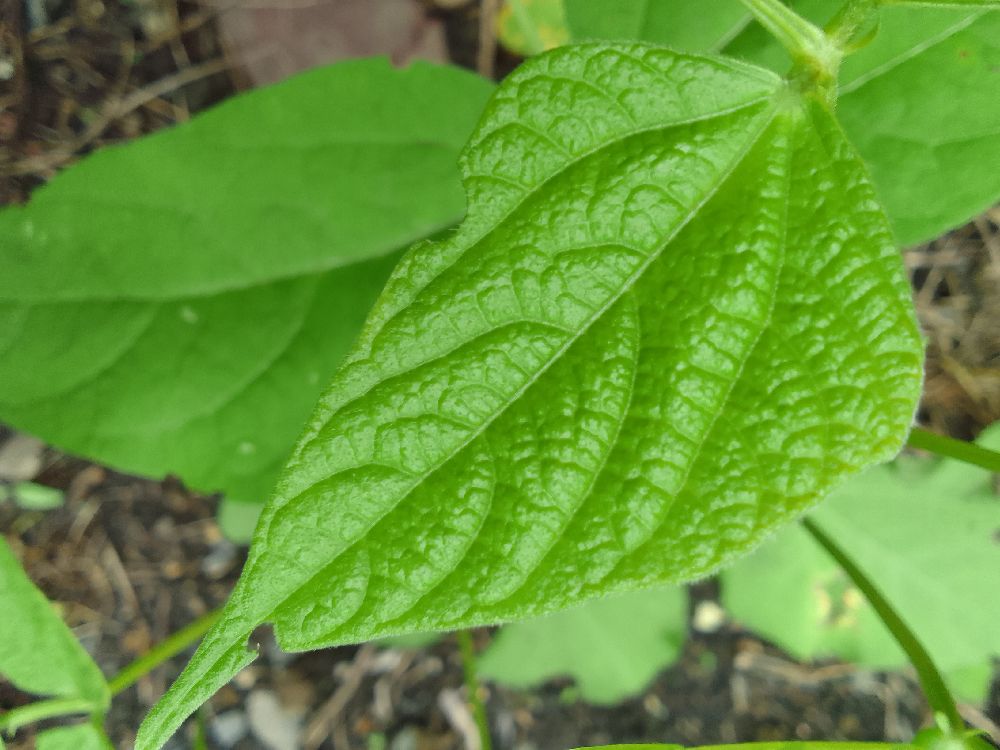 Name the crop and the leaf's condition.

common bean, healthy
